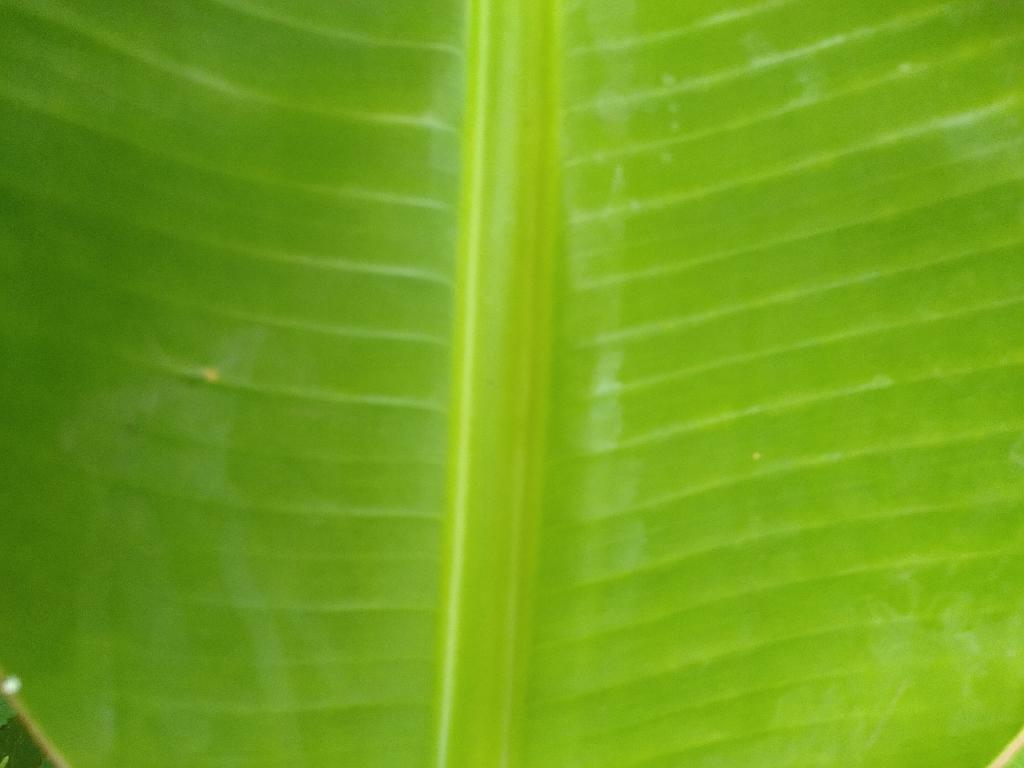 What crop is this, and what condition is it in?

banana, healthy
